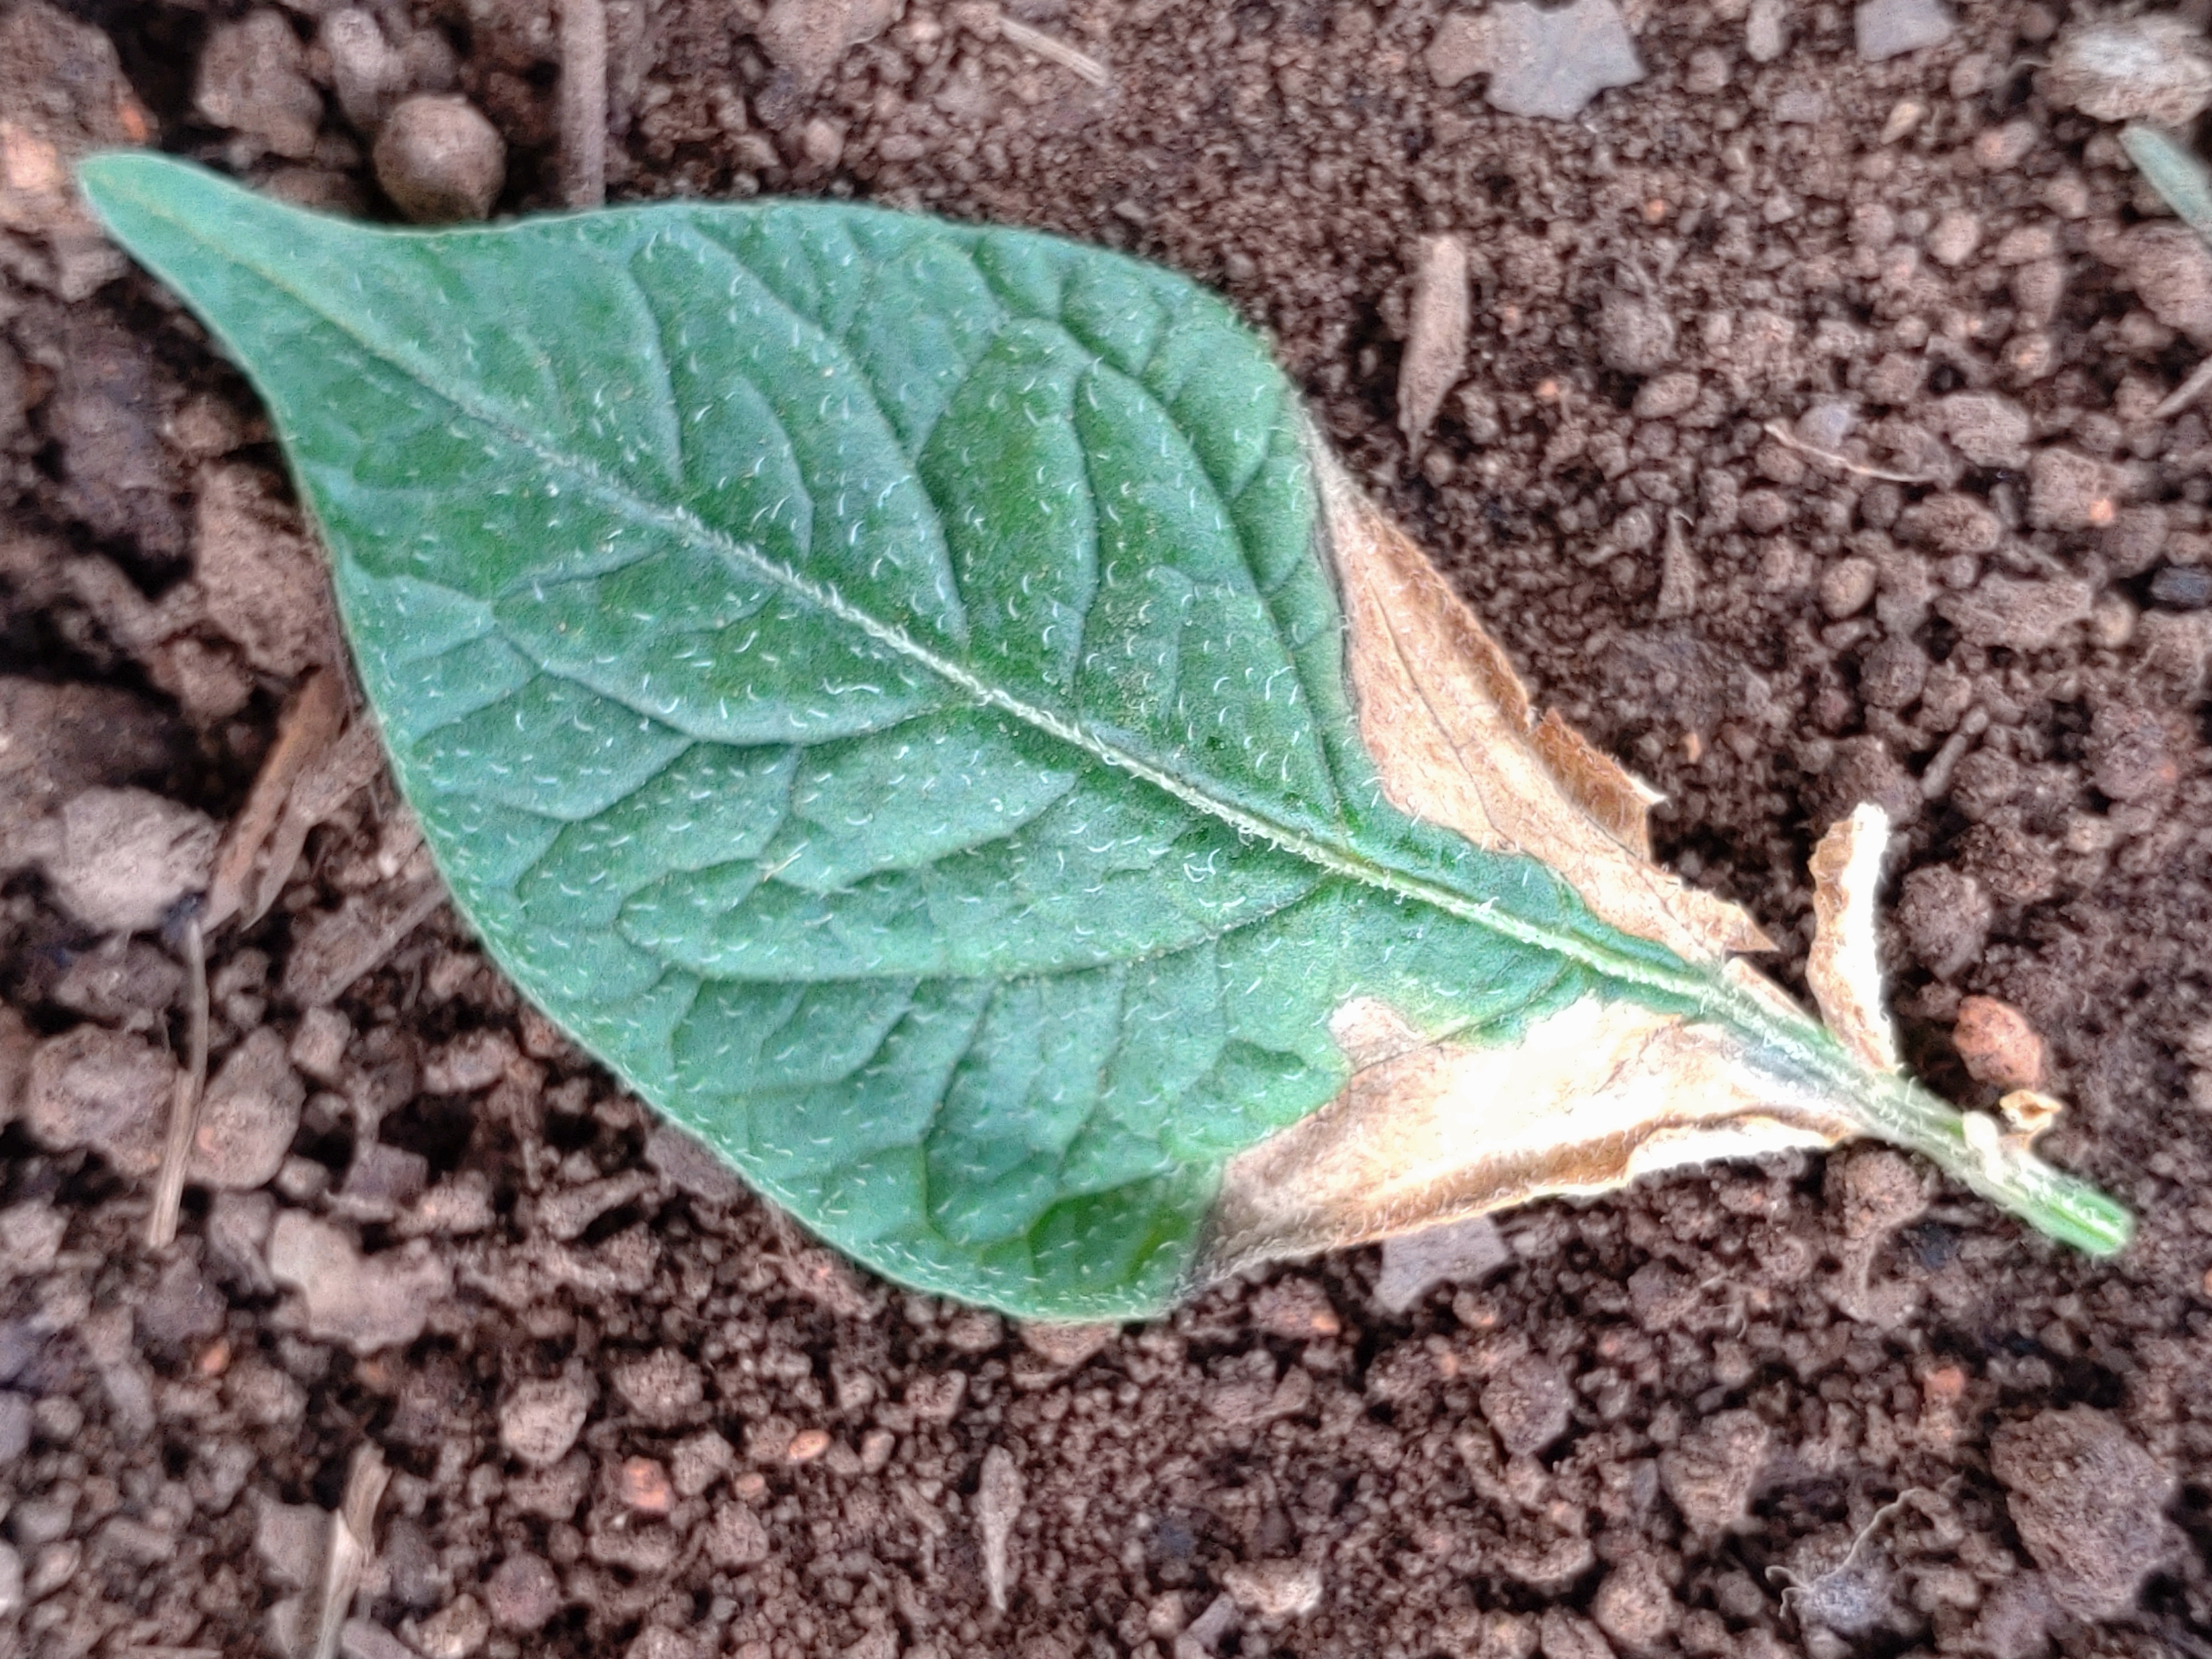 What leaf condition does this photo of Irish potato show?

early blight
